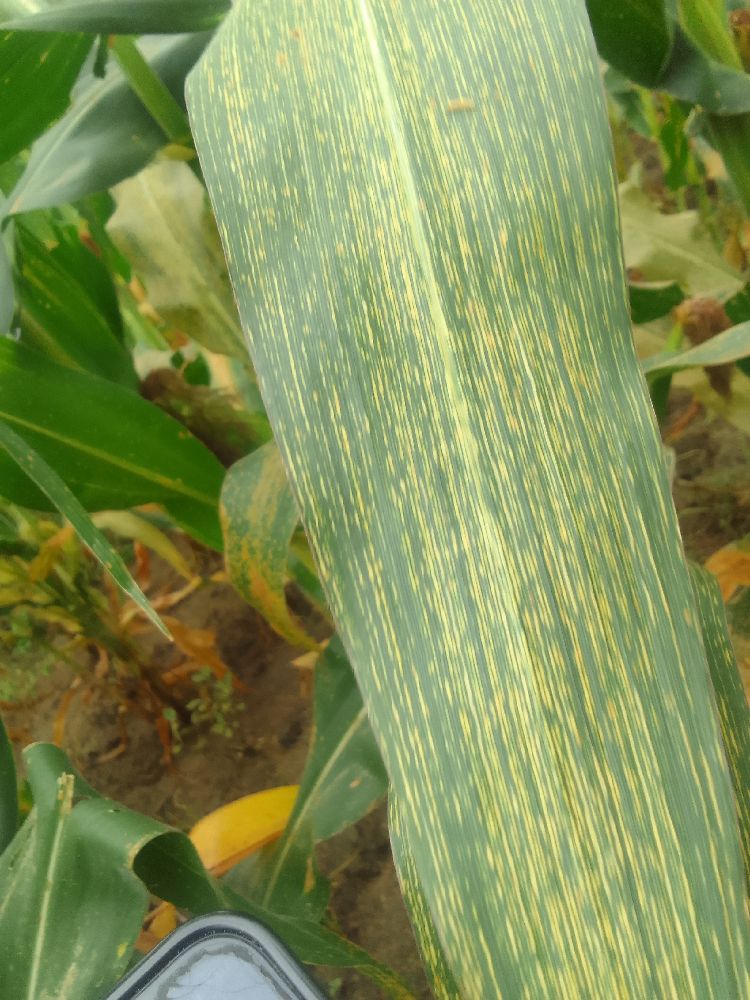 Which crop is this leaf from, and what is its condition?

maize, maize streak virus
